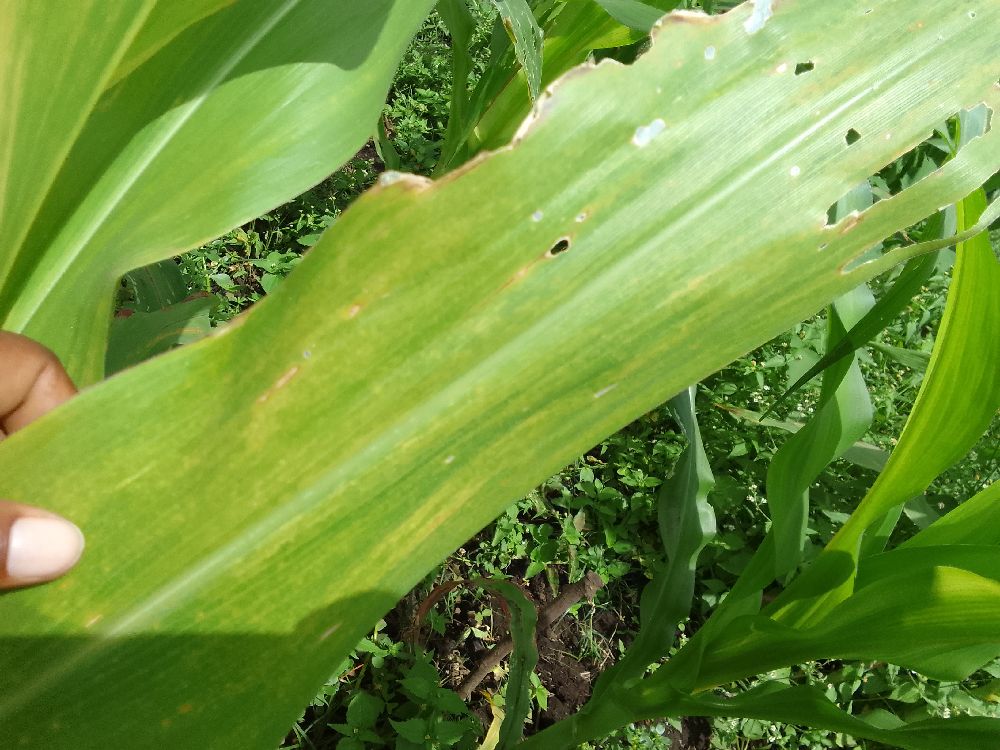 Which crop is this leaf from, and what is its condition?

maize, maize lethal necrosis
